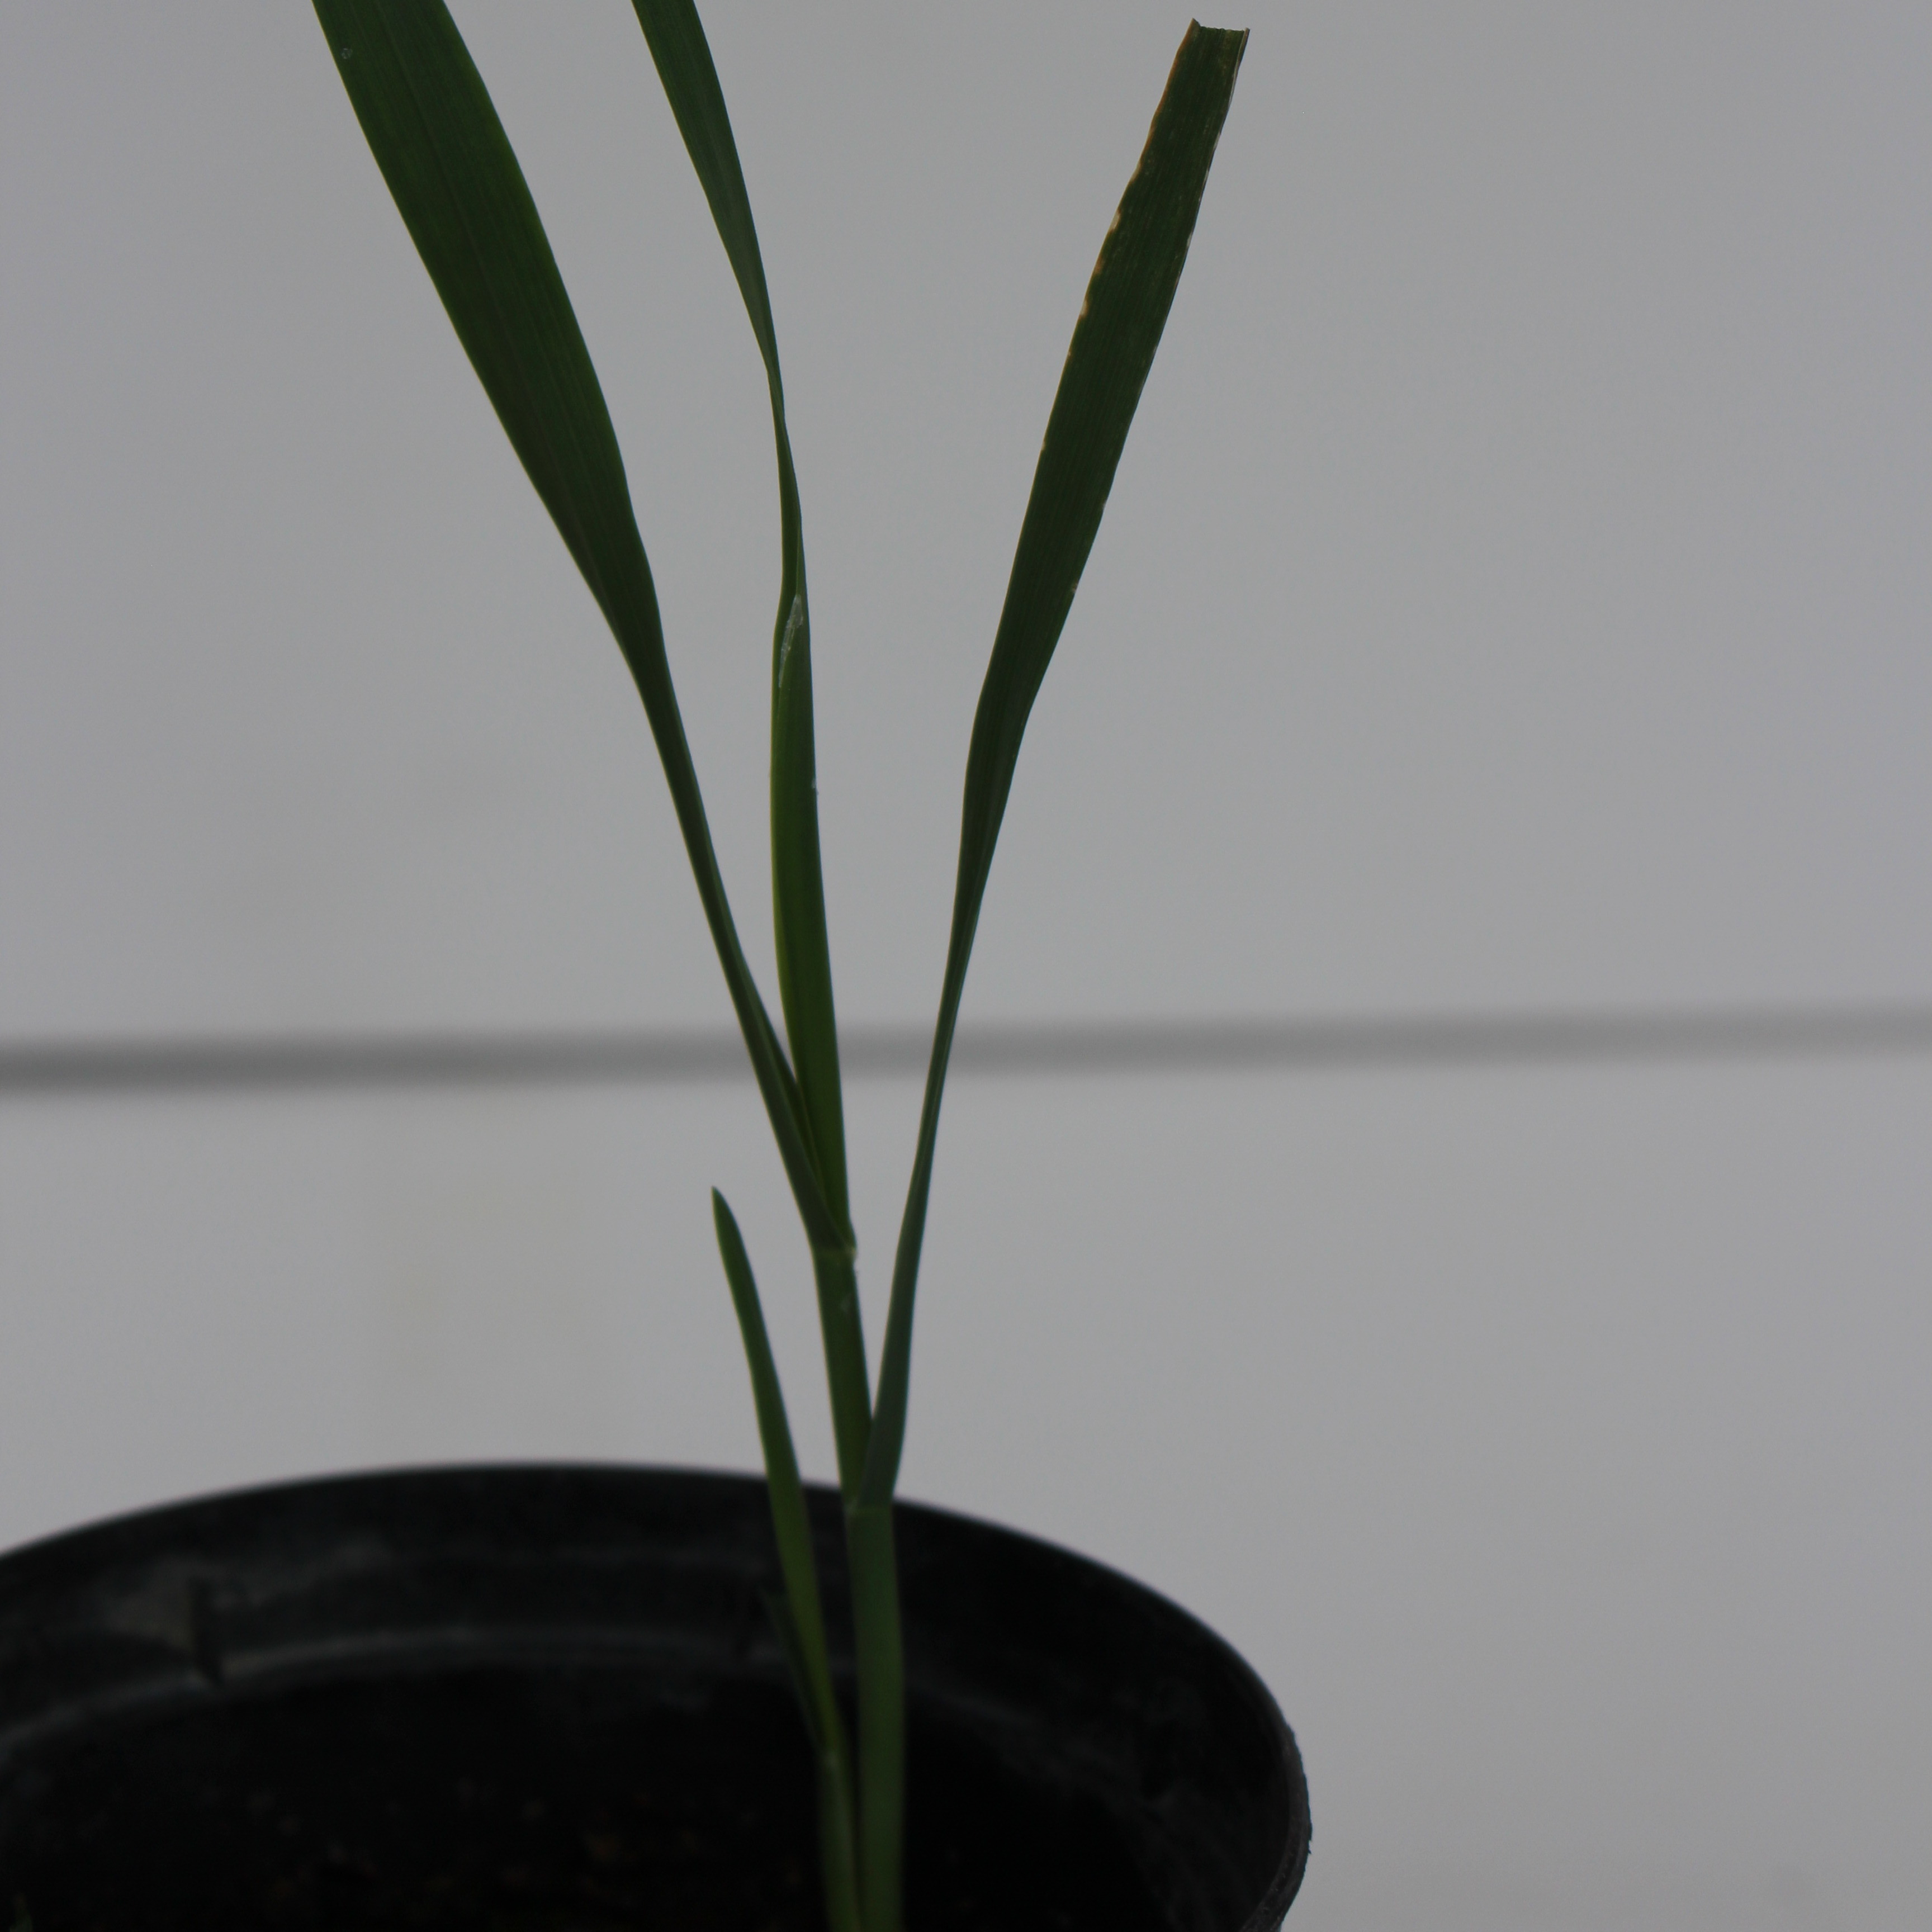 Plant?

Avena sterilis
